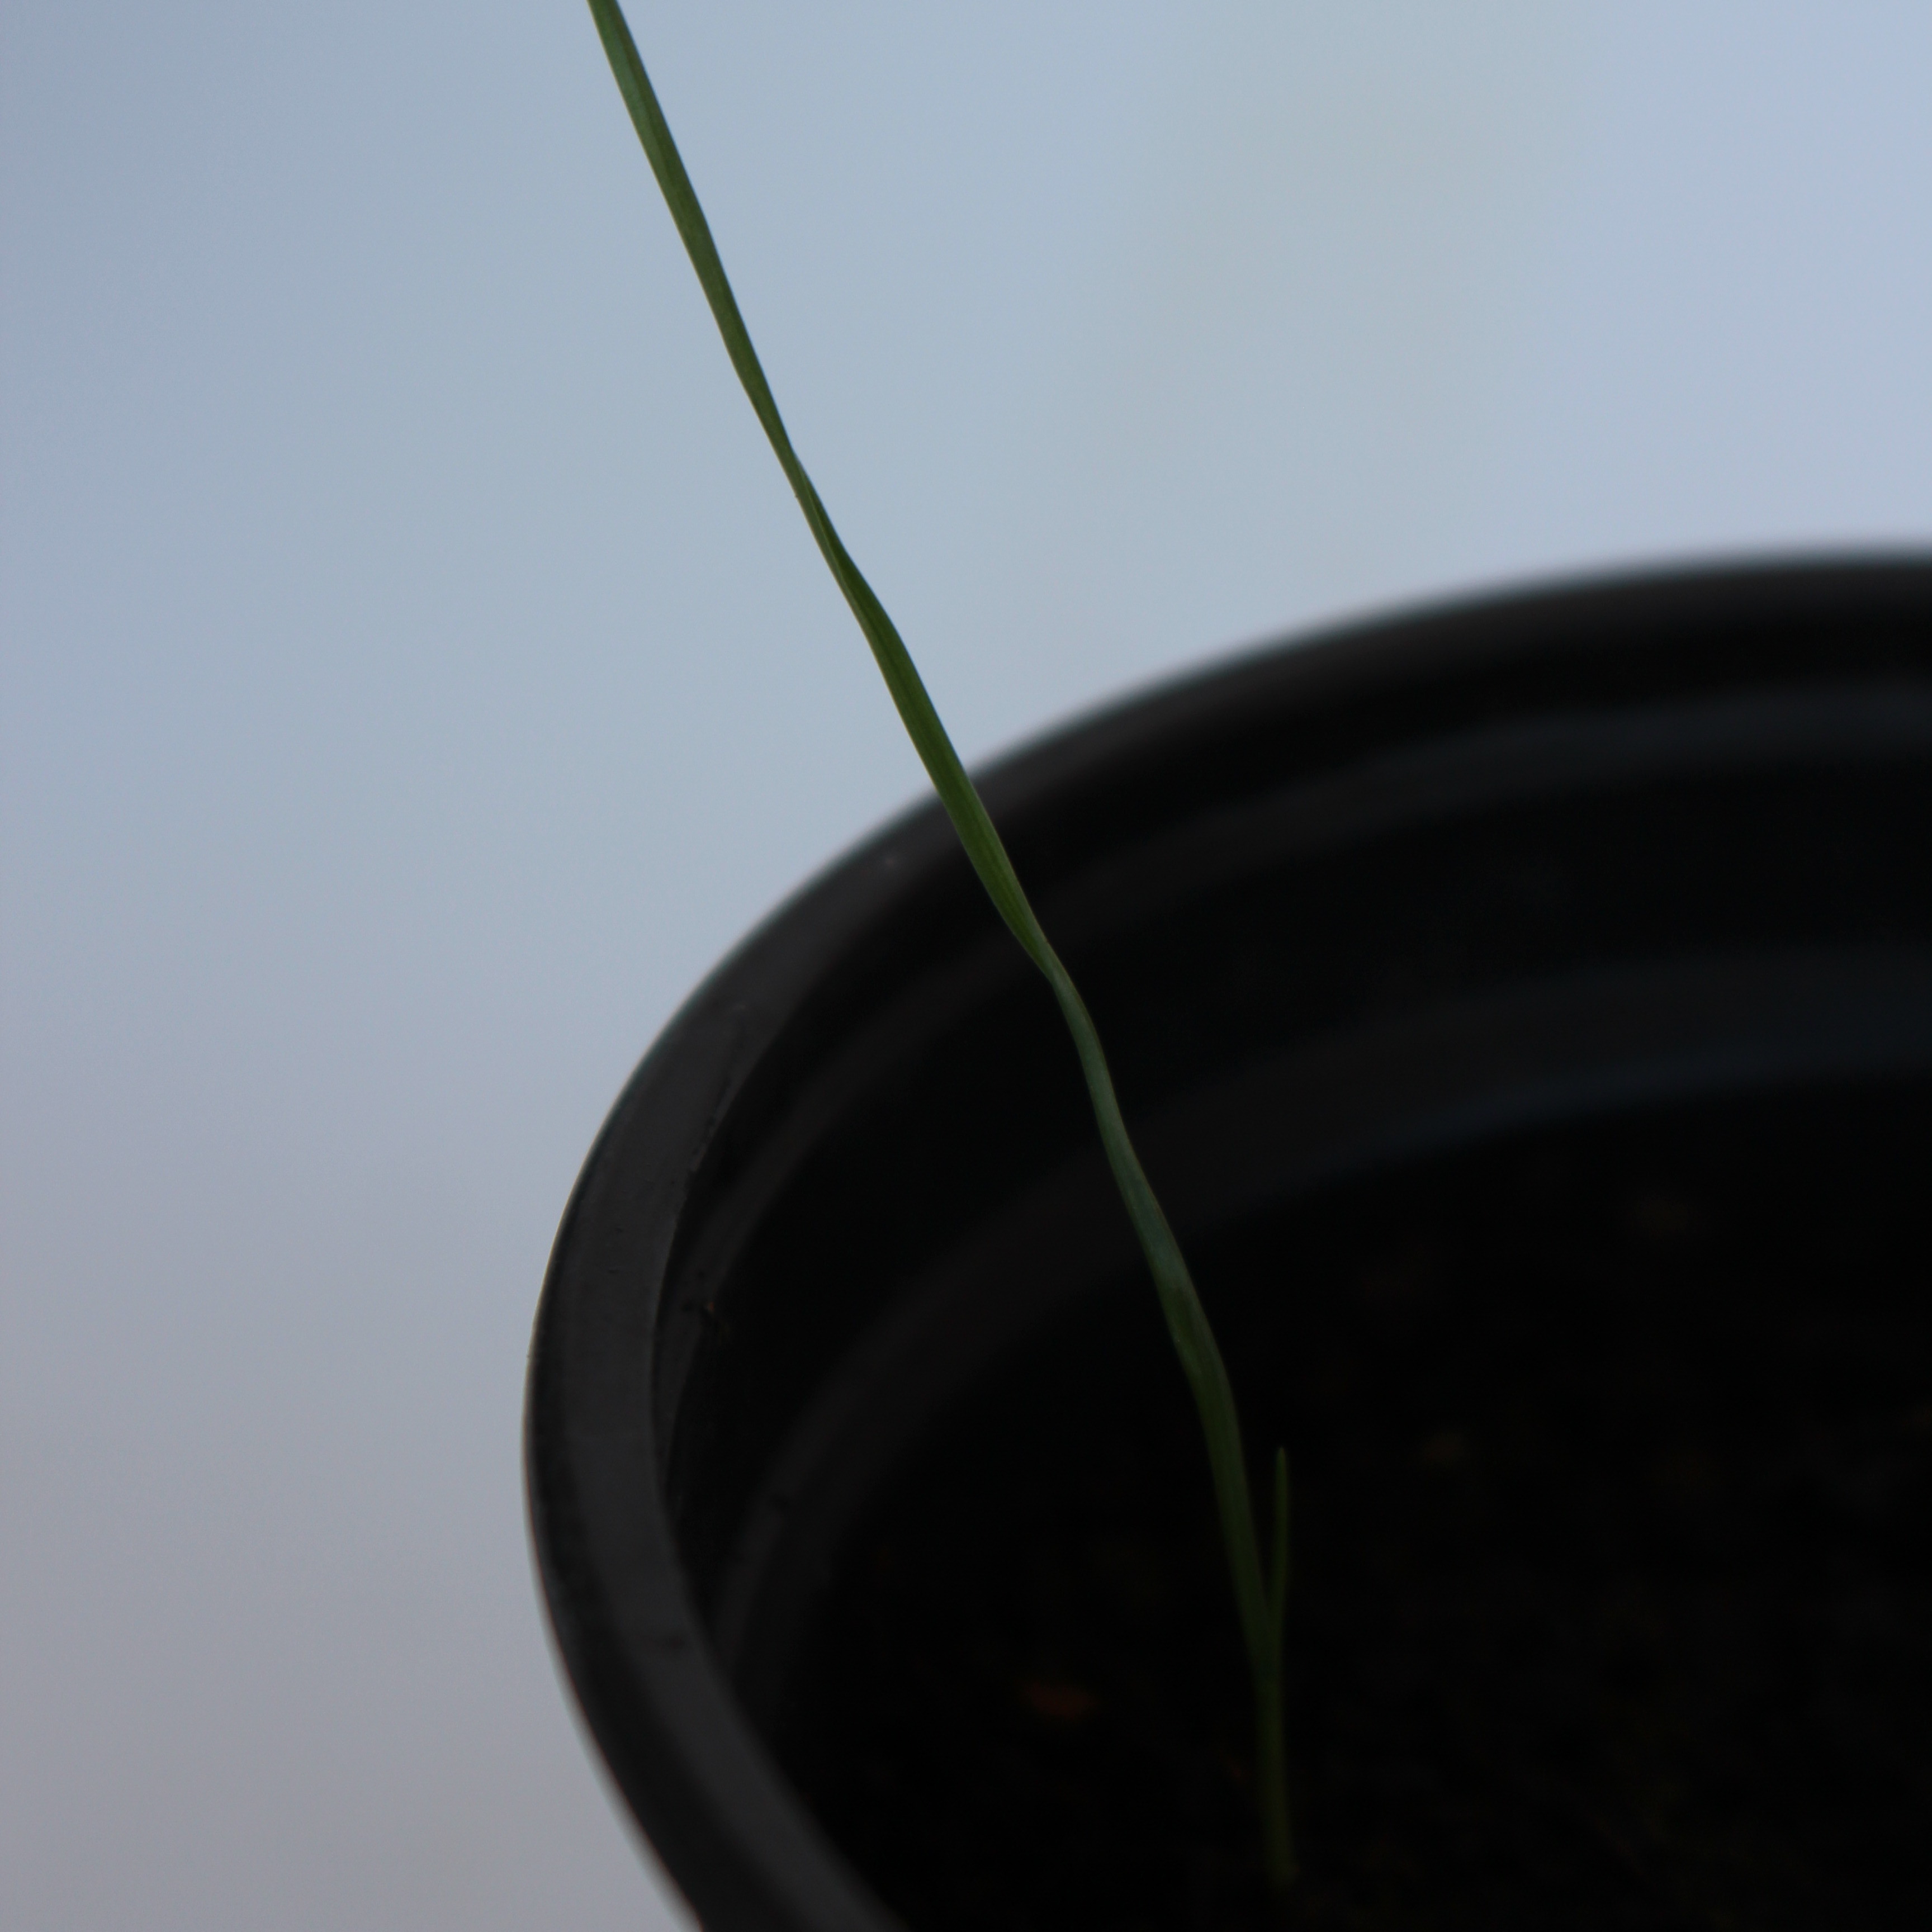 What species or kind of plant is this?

Lolium multiflorum
